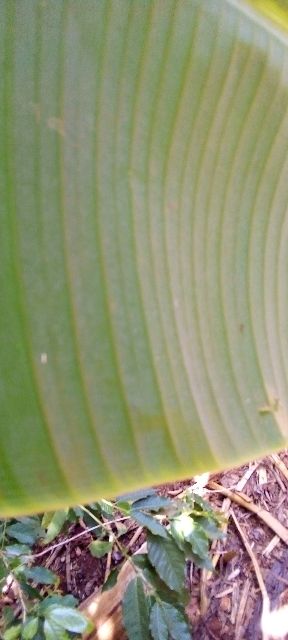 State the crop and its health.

banana, healthy
